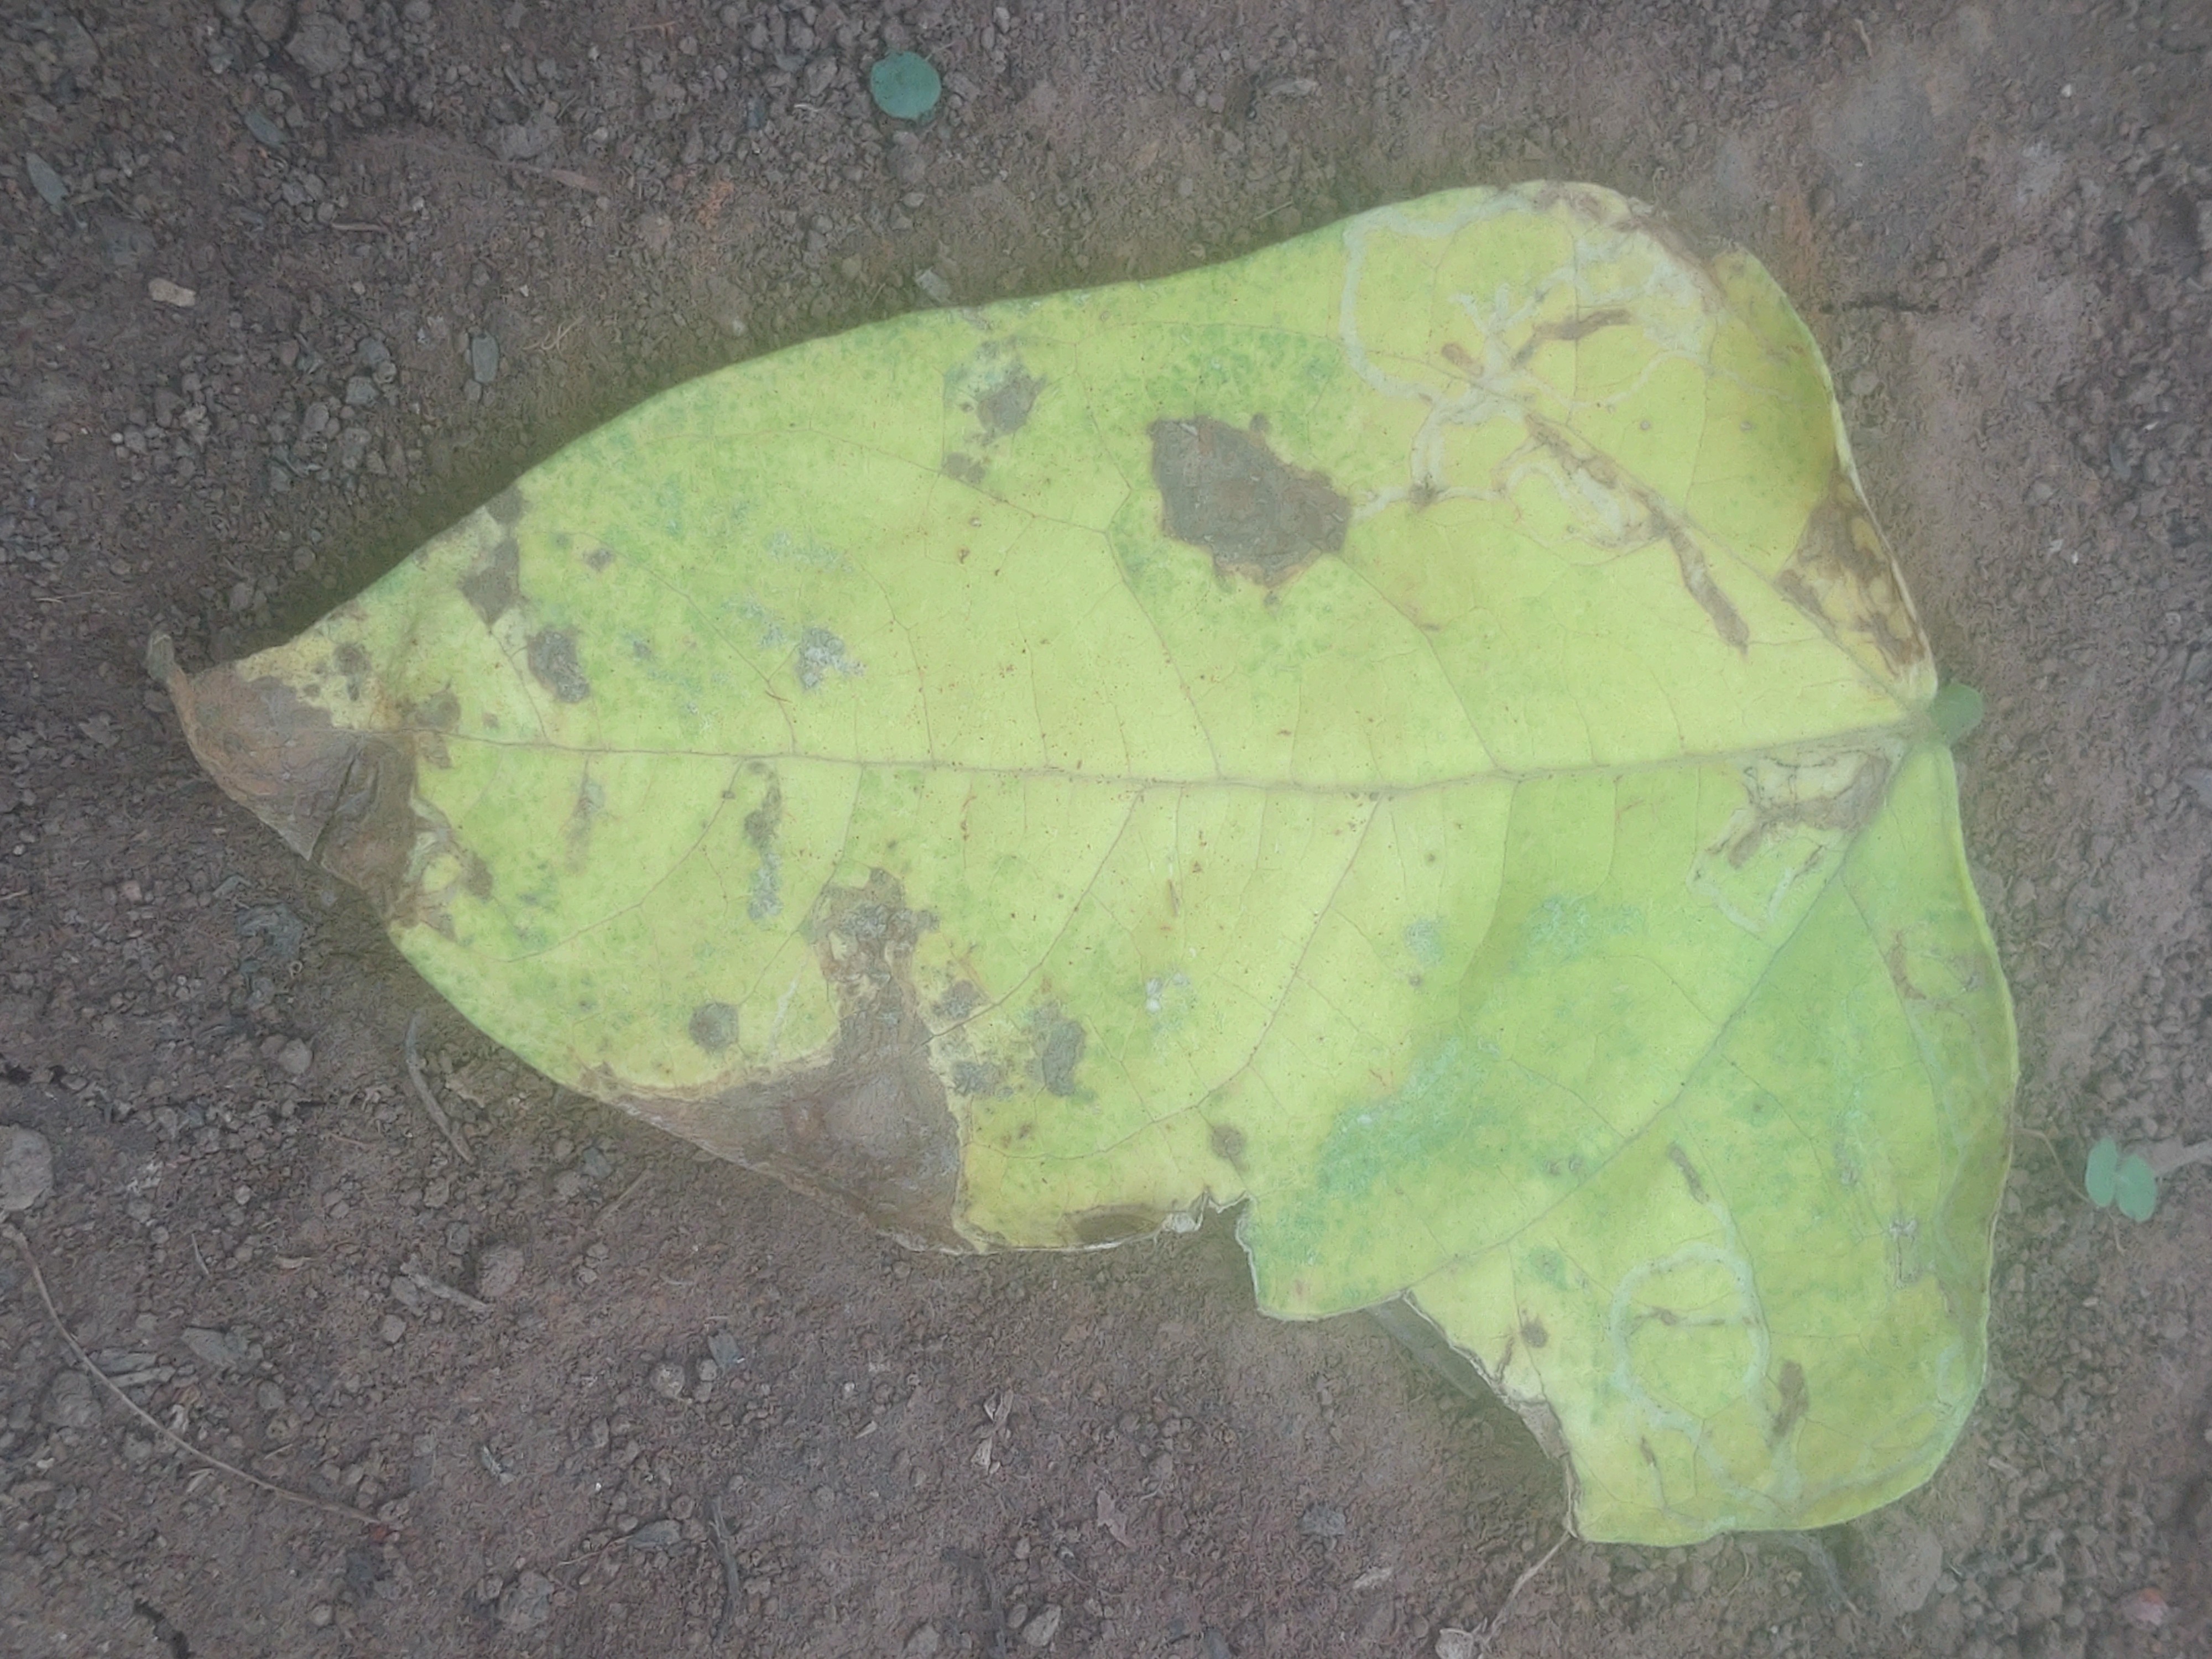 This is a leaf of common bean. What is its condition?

anthracnose
